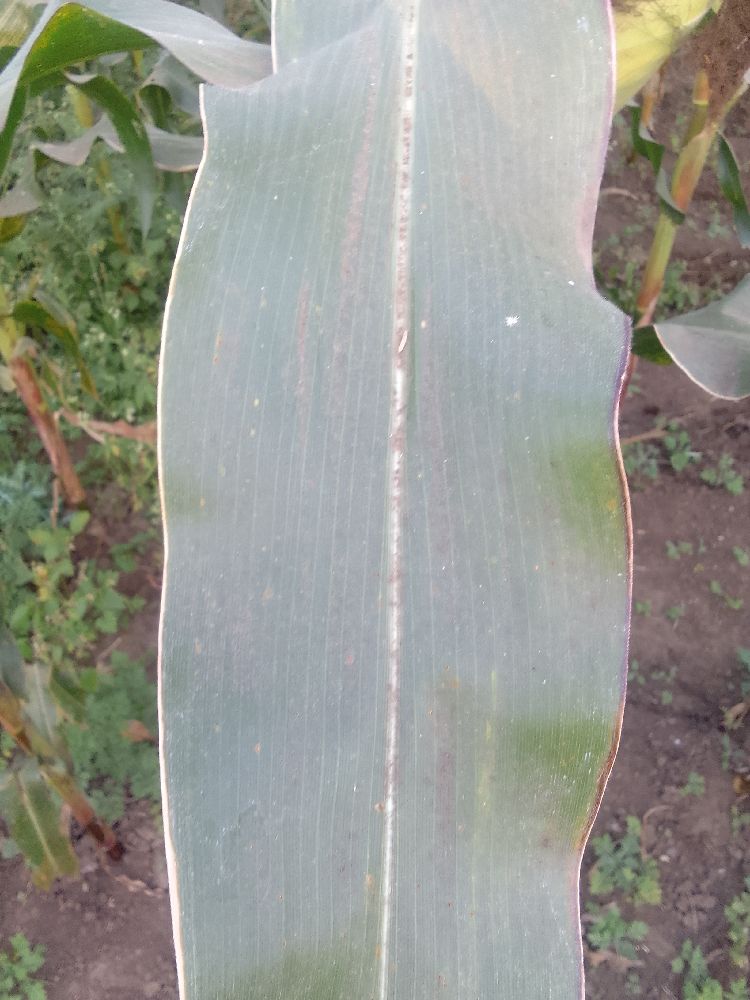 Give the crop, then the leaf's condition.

maize, healthy
